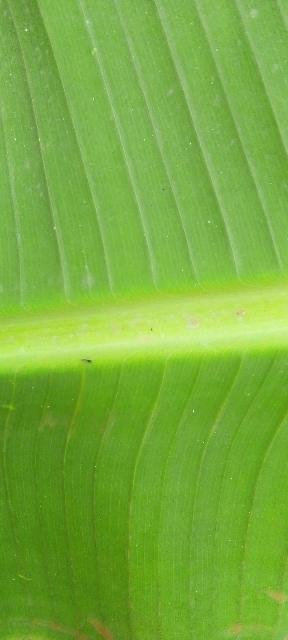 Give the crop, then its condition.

banana, healthy
